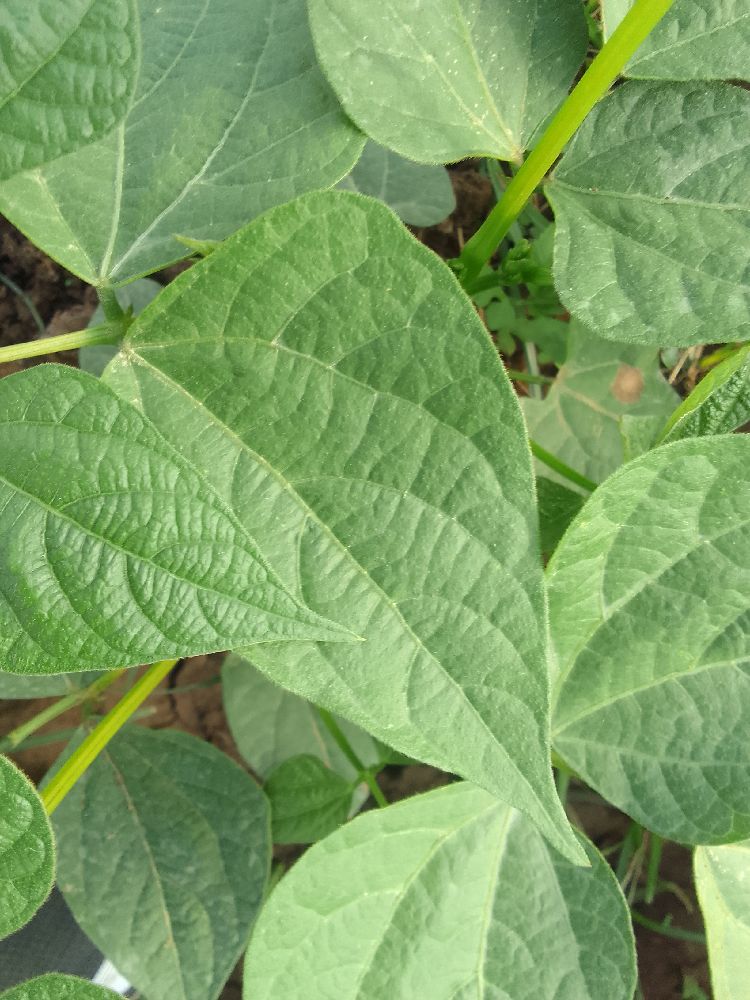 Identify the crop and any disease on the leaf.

common bean, healthy
